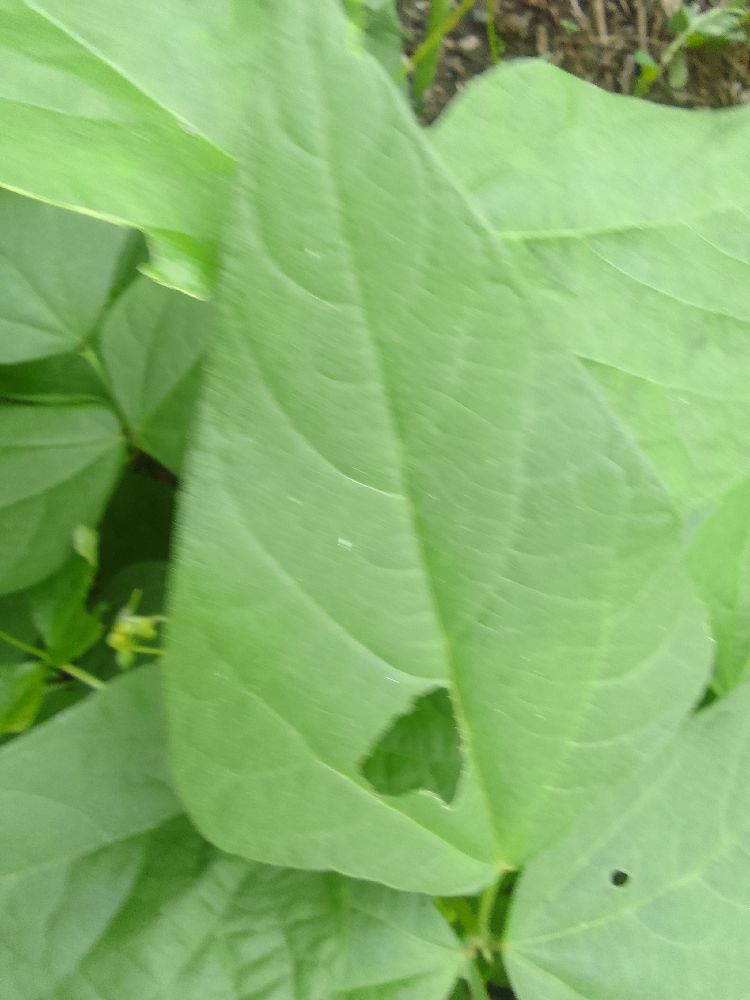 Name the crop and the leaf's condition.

common bean, healthy
